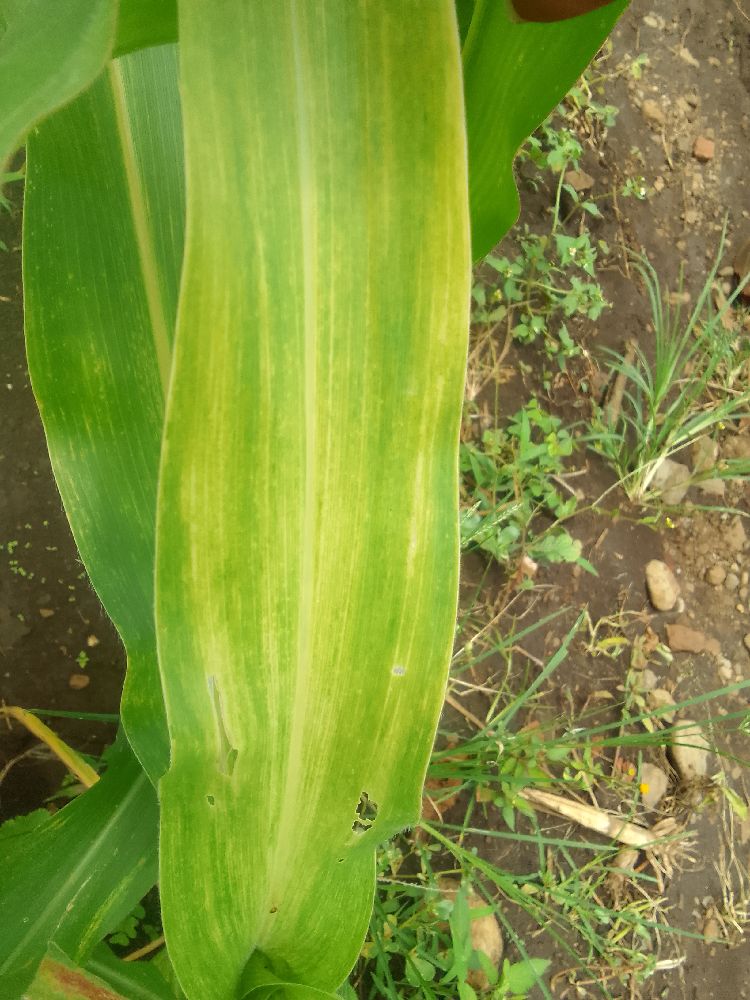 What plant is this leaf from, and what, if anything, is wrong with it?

maize, maize lethal necrosis
